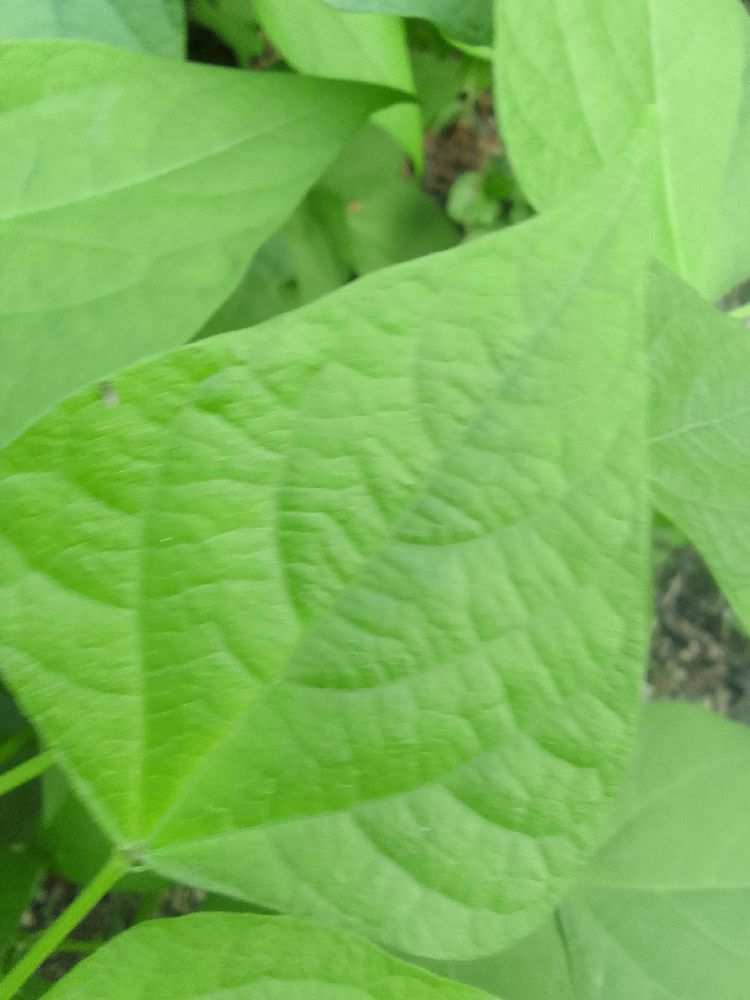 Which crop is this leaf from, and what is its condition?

common bean, healthy
